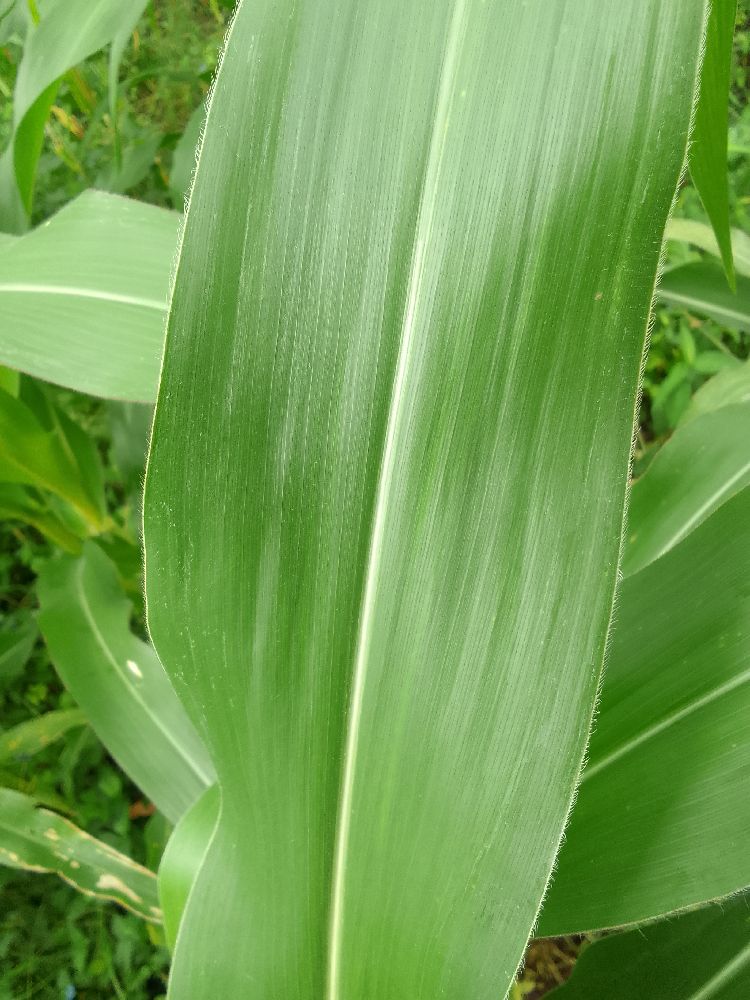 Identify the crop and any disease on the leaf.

maize, healthy
